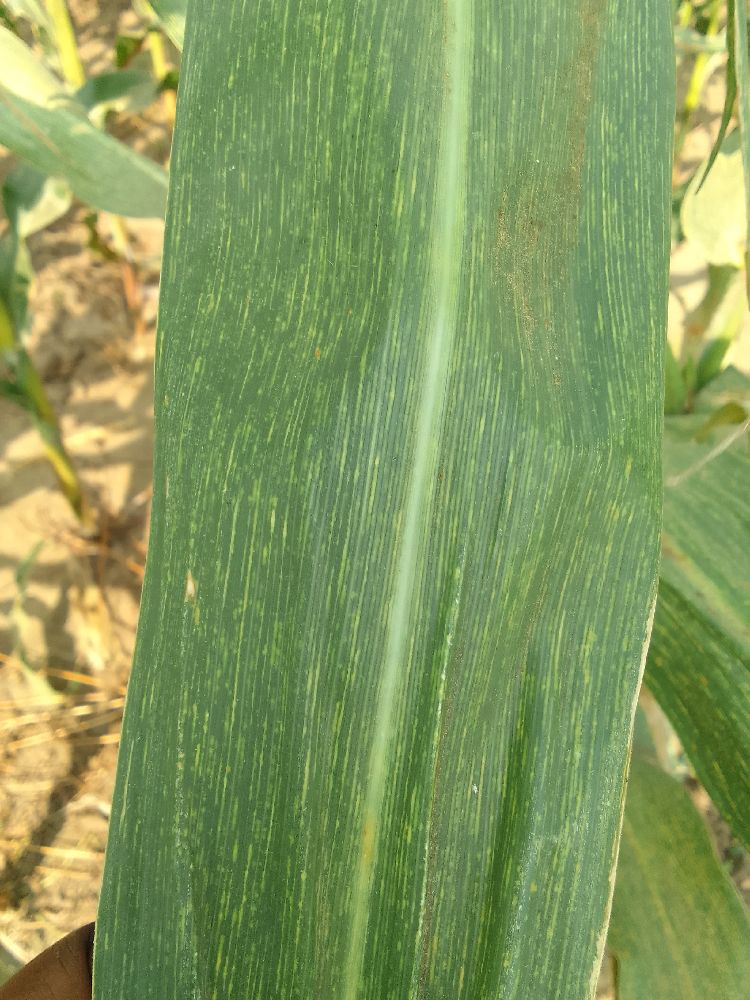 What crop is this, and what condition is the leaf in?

maize, maize streak virus
